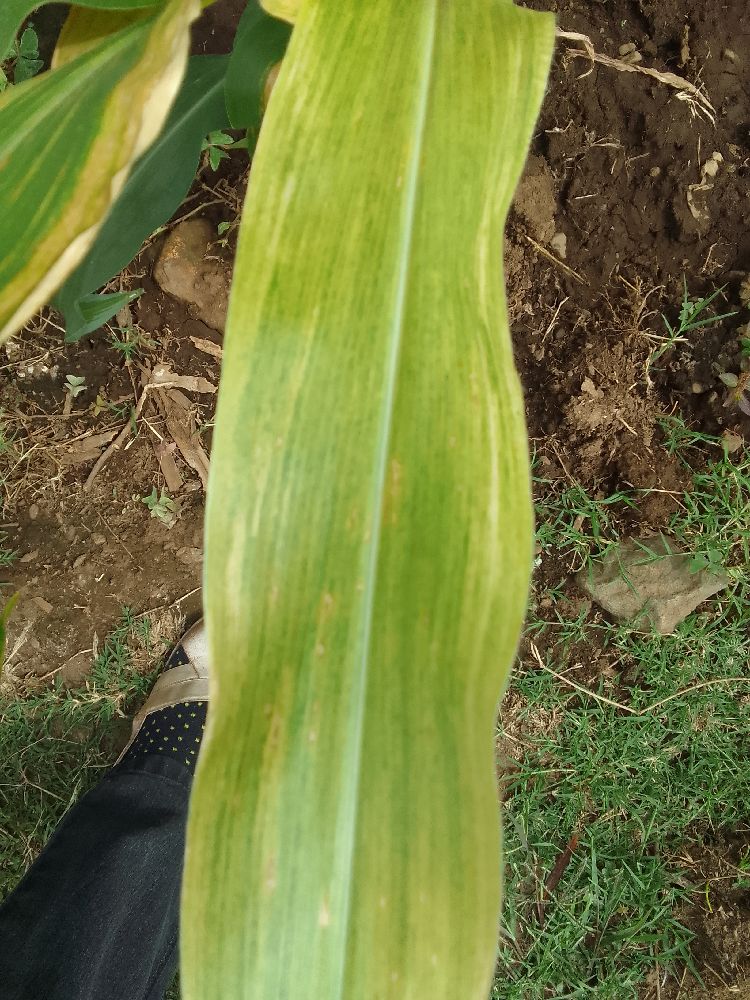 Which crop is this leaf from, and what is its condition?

maize, maize lethal necrosis
